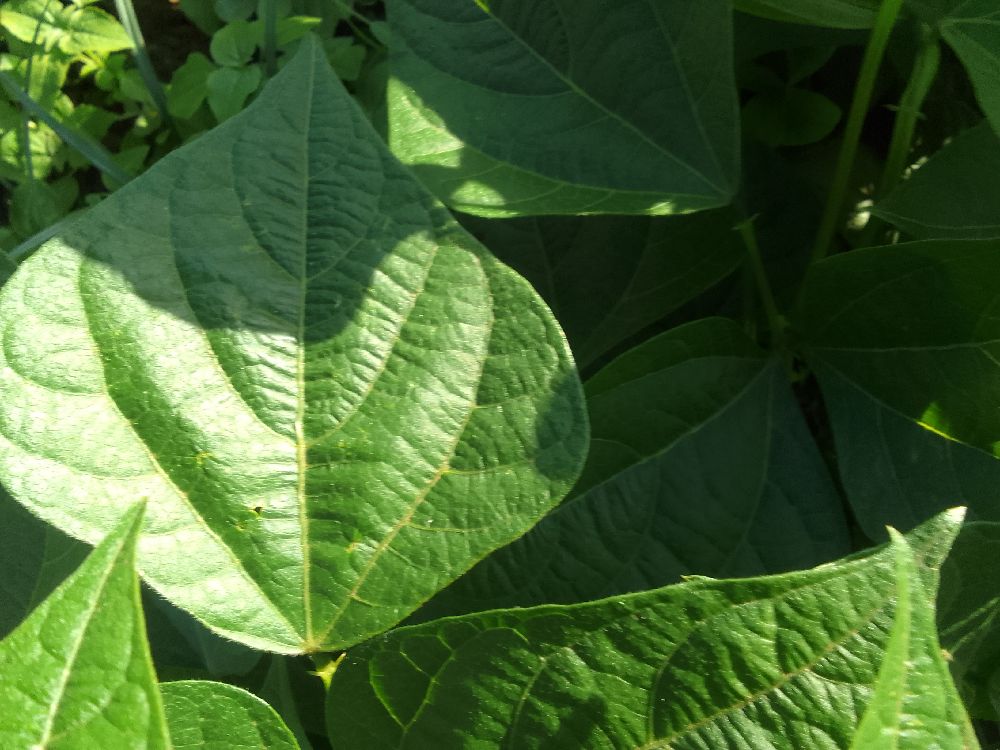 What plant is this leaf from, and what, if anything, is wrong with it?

common bean, healthy
